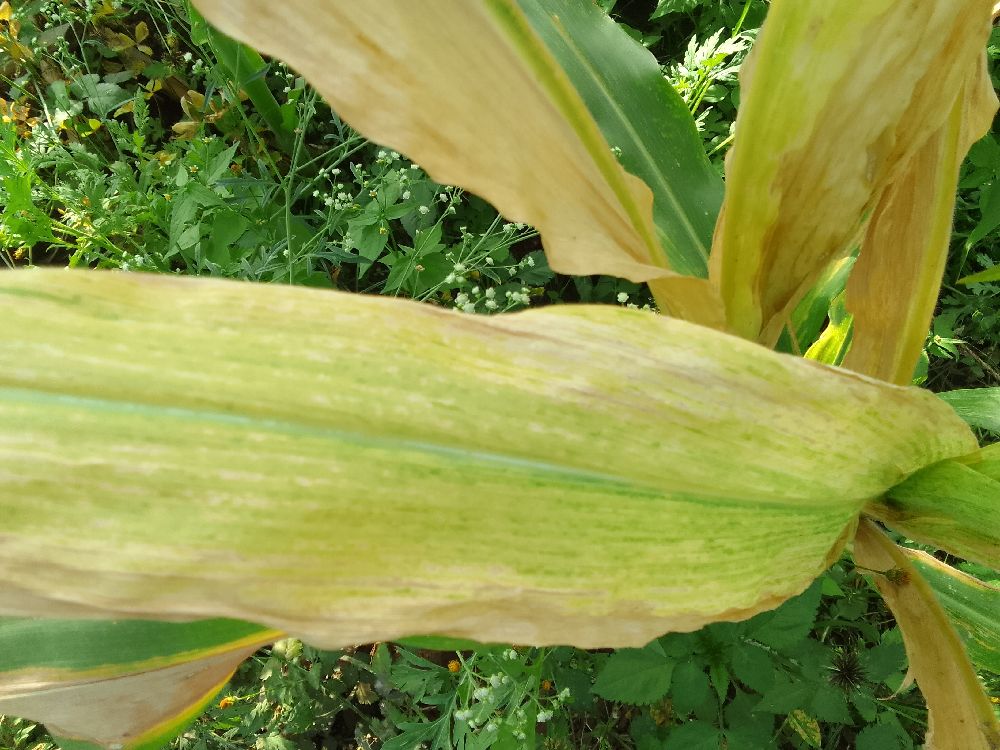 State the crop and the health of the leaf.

maize, maize lethal necrosis
